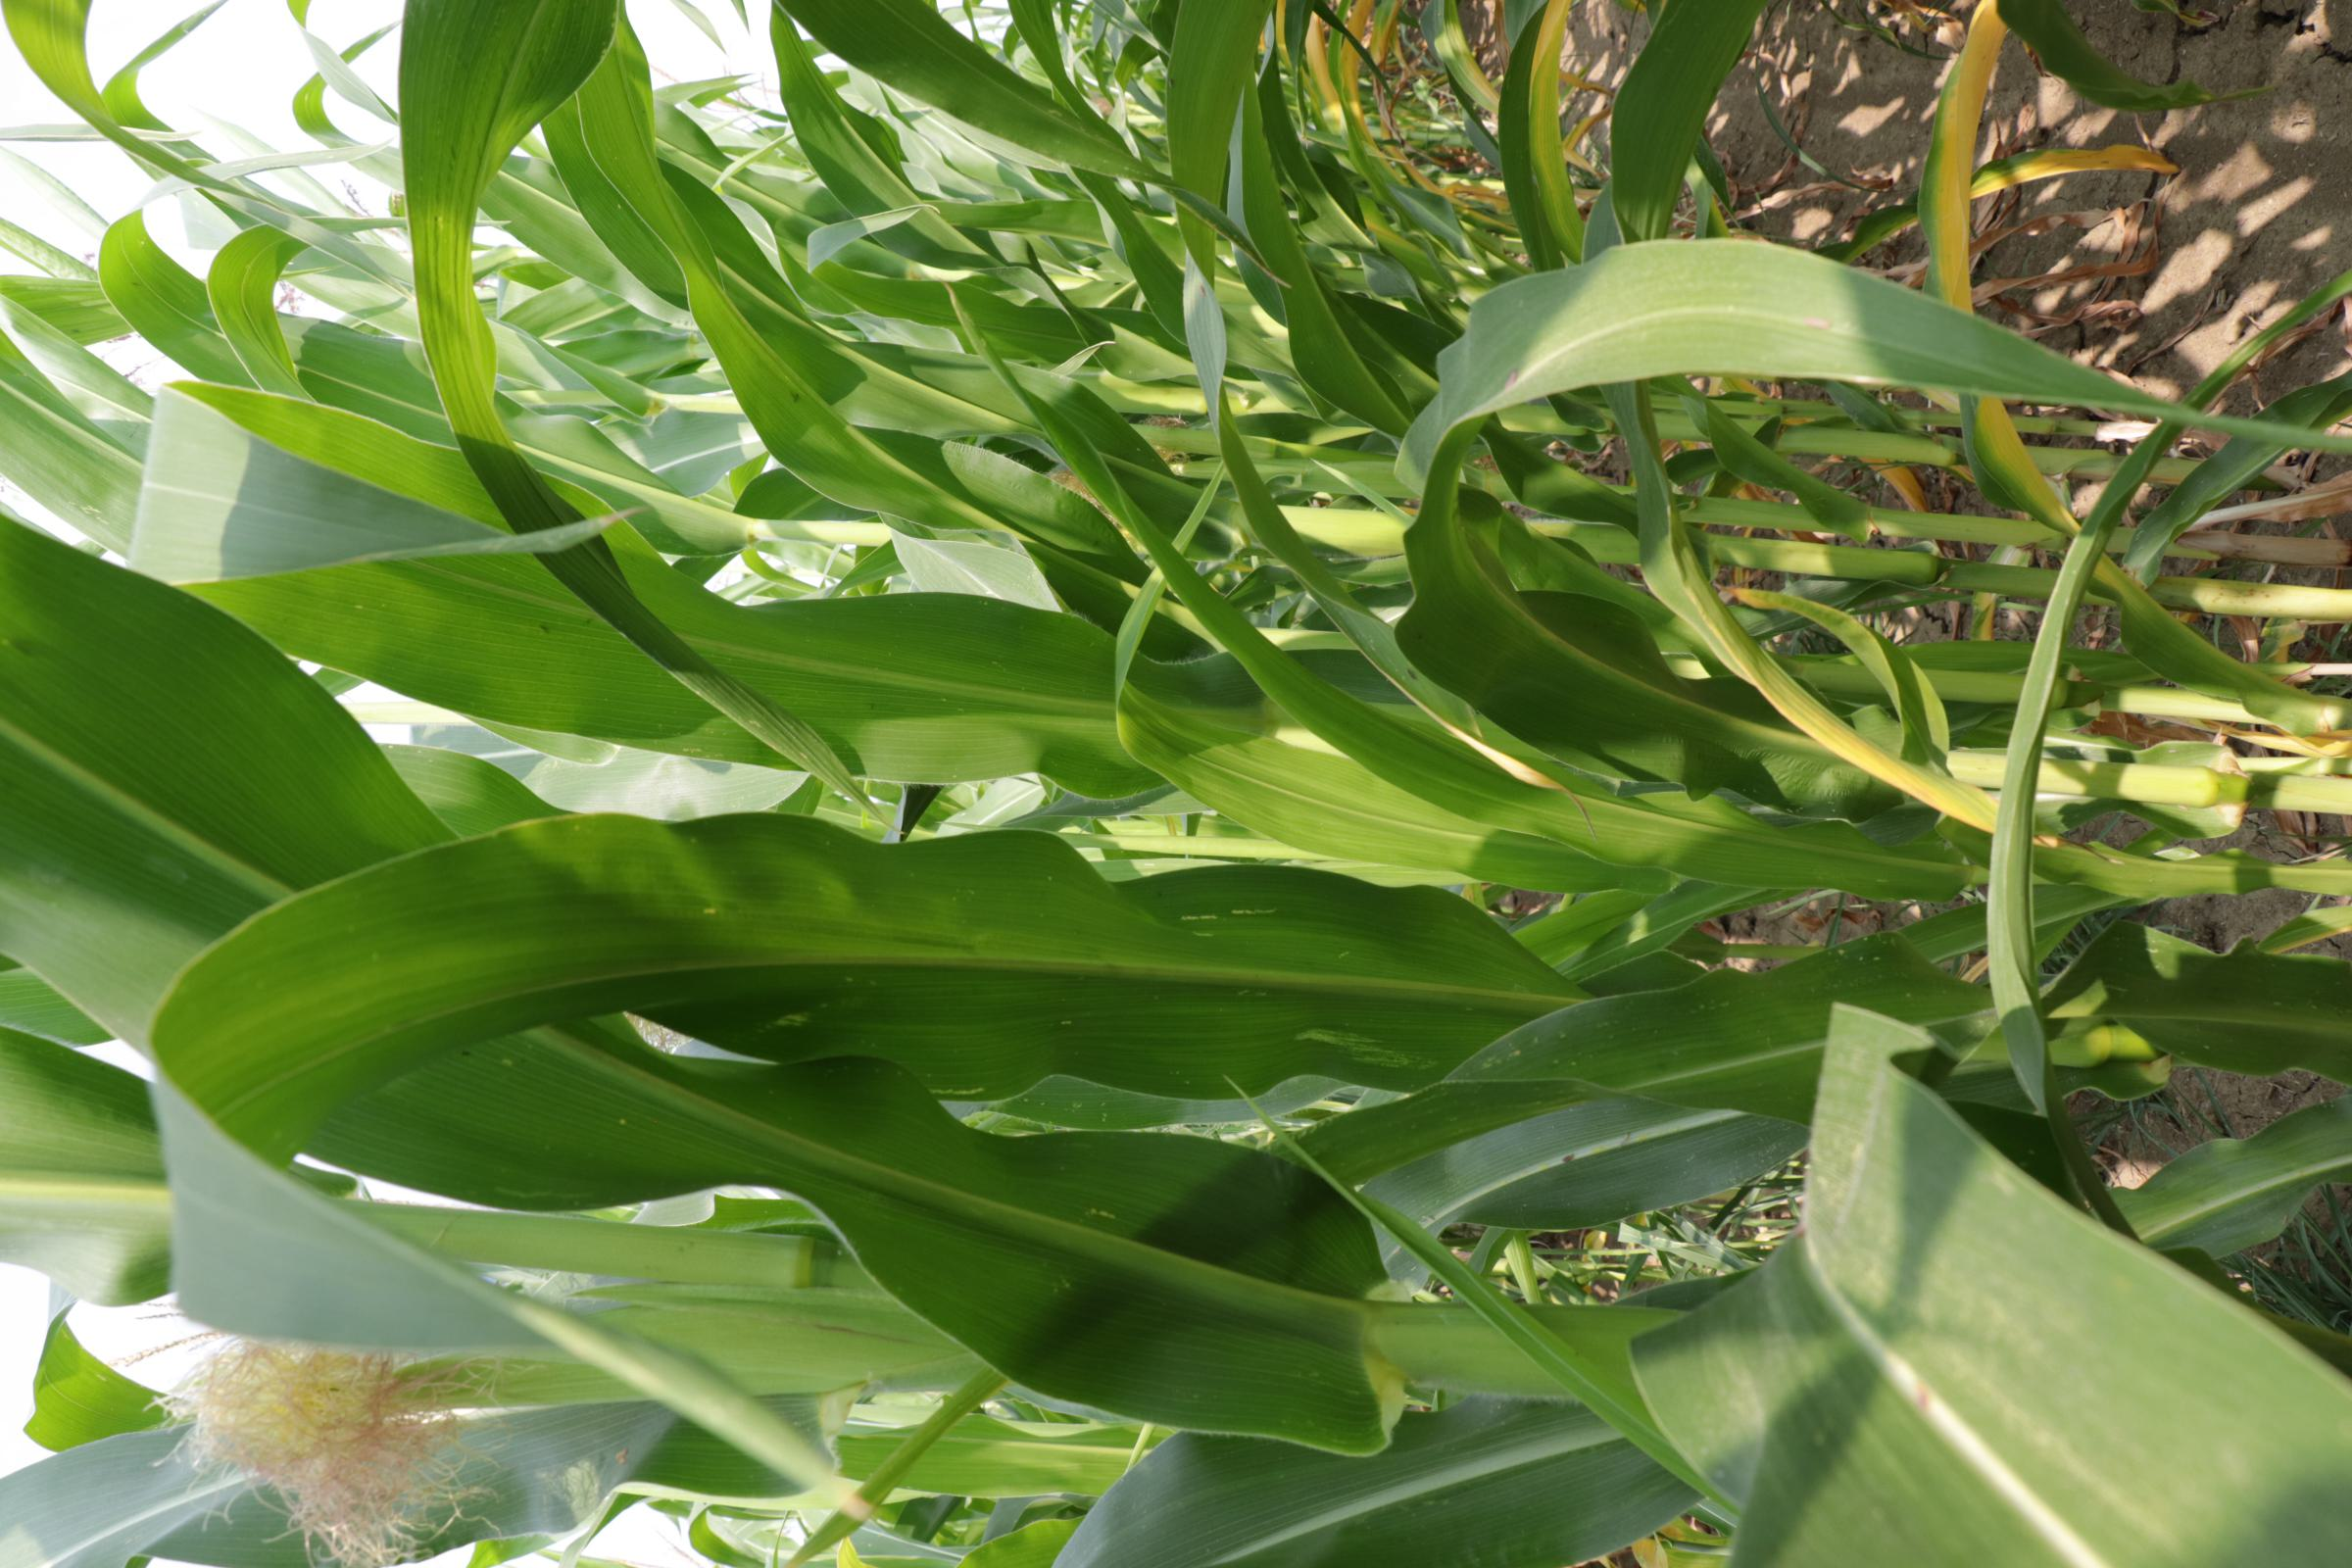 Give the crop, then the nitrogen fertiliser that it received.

maize, full nitrogen fertilisation
